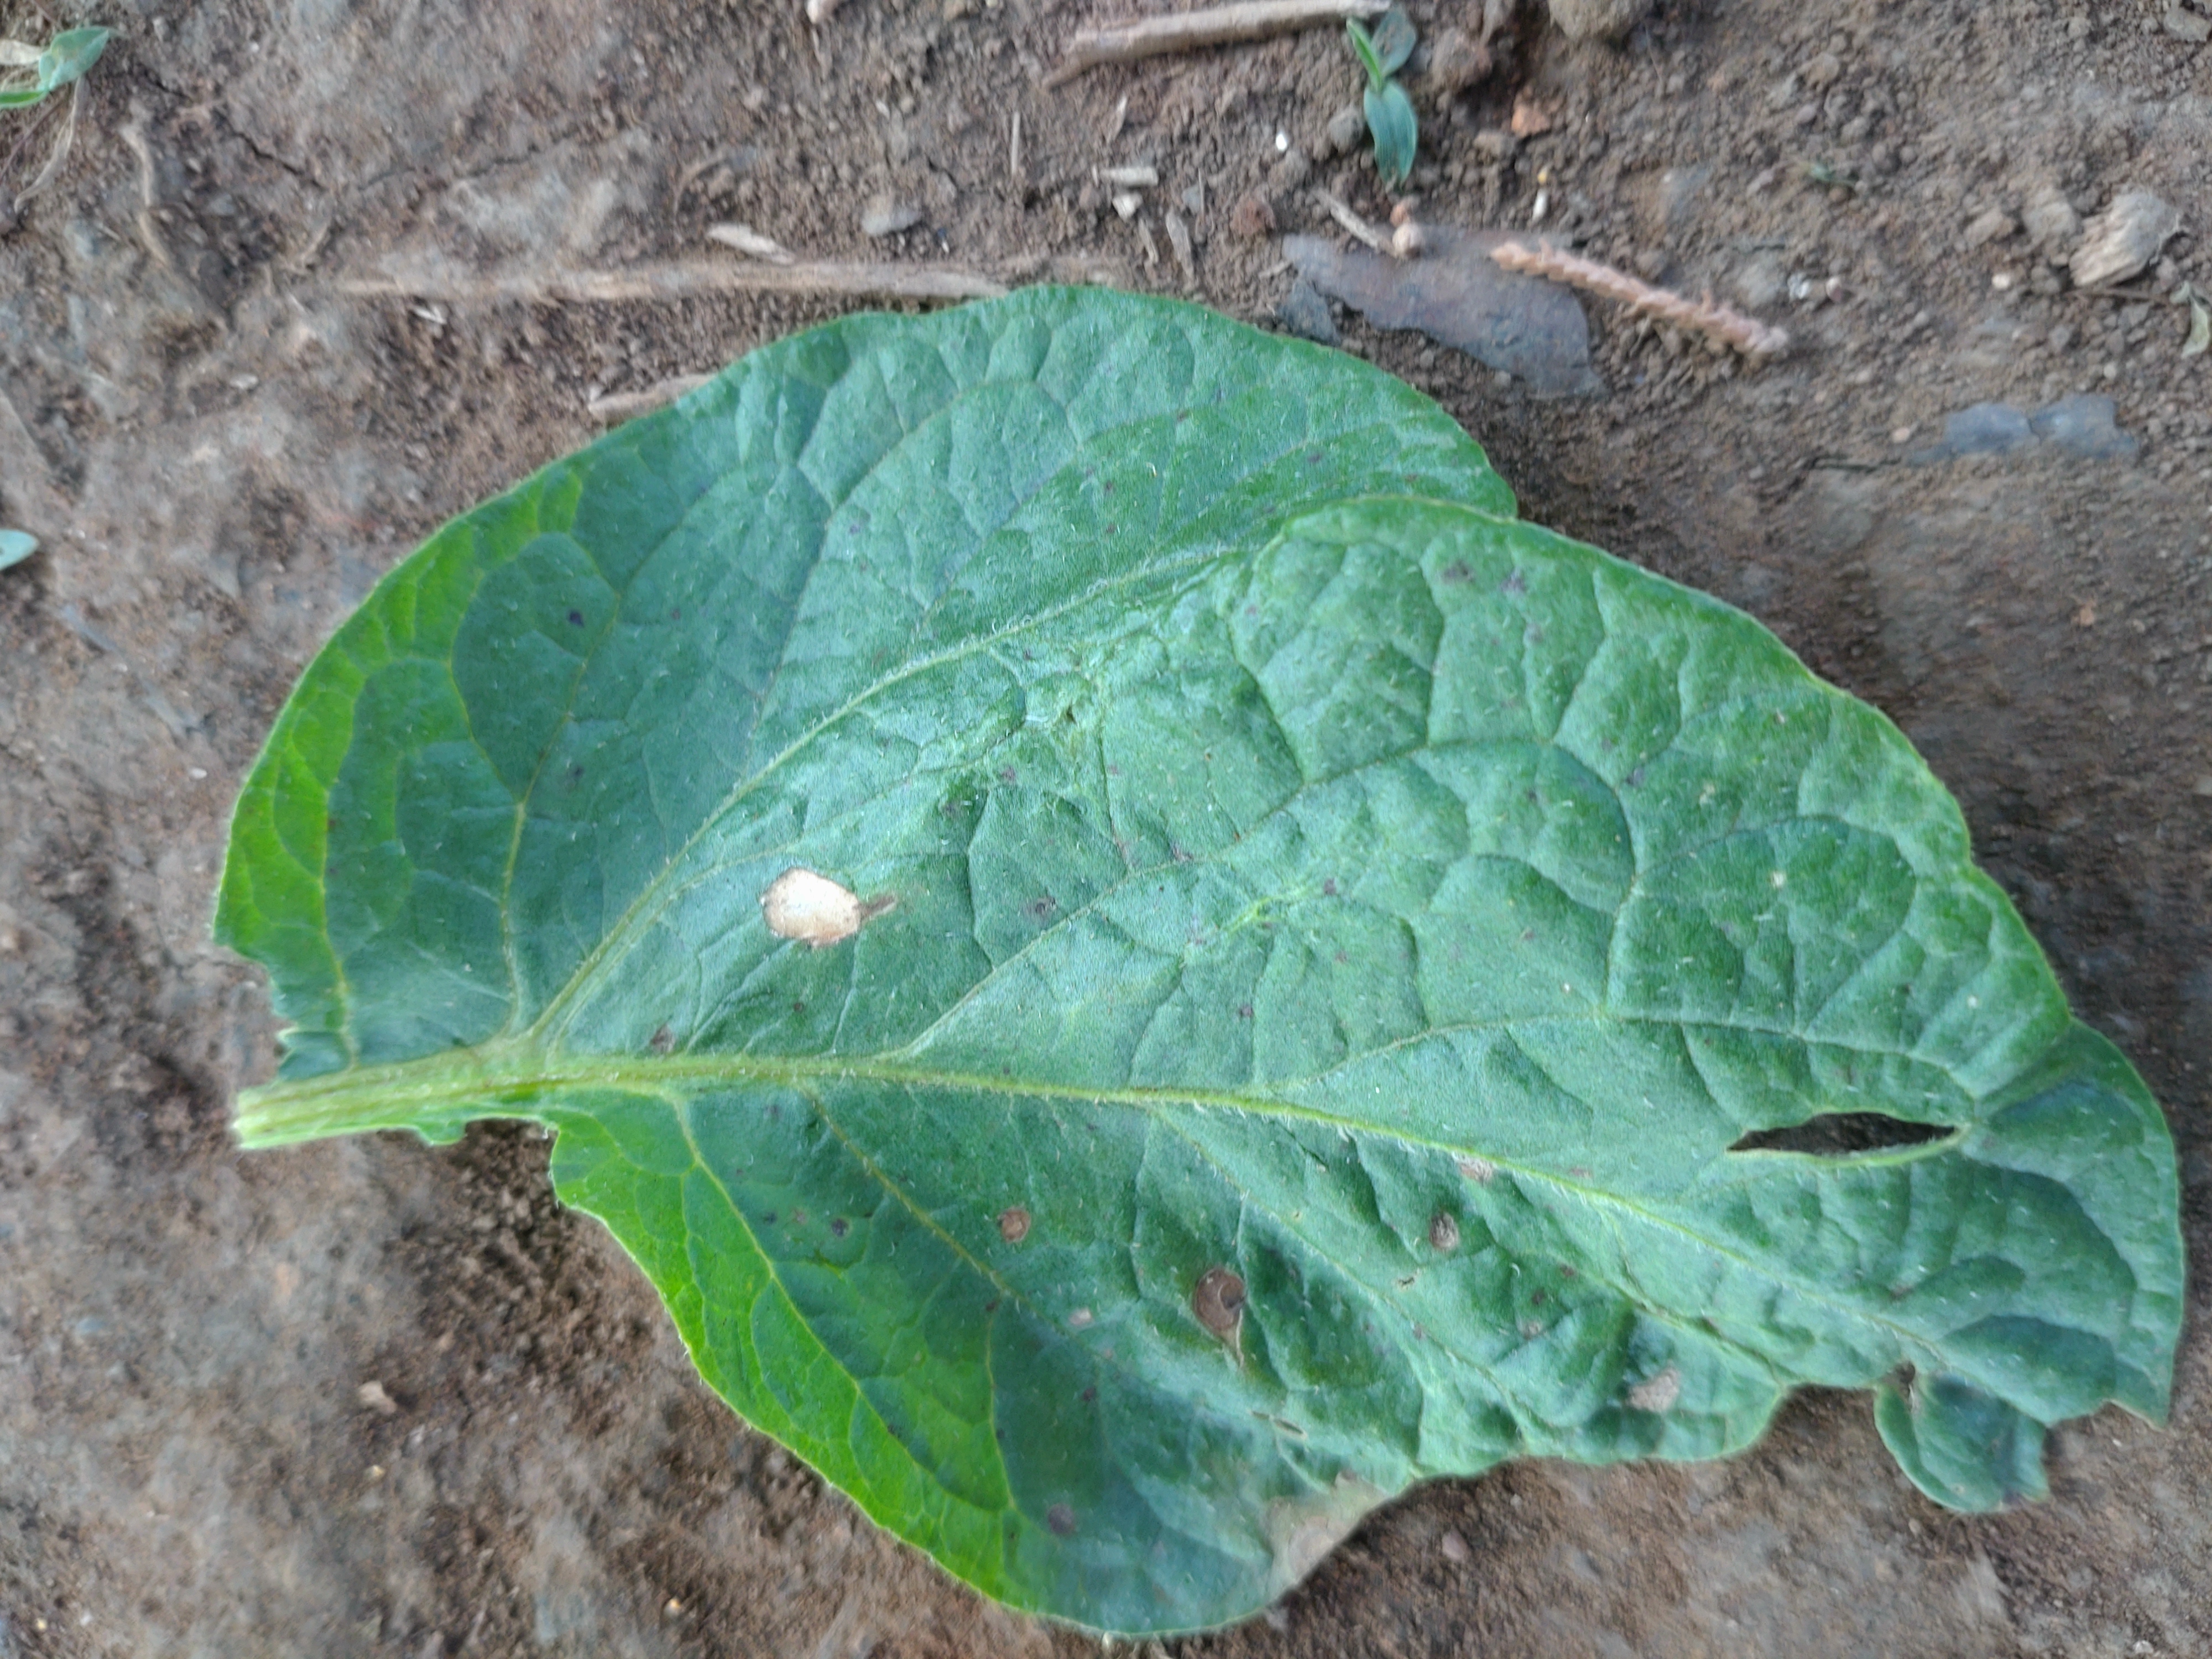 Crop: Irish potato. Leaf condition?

early blight
